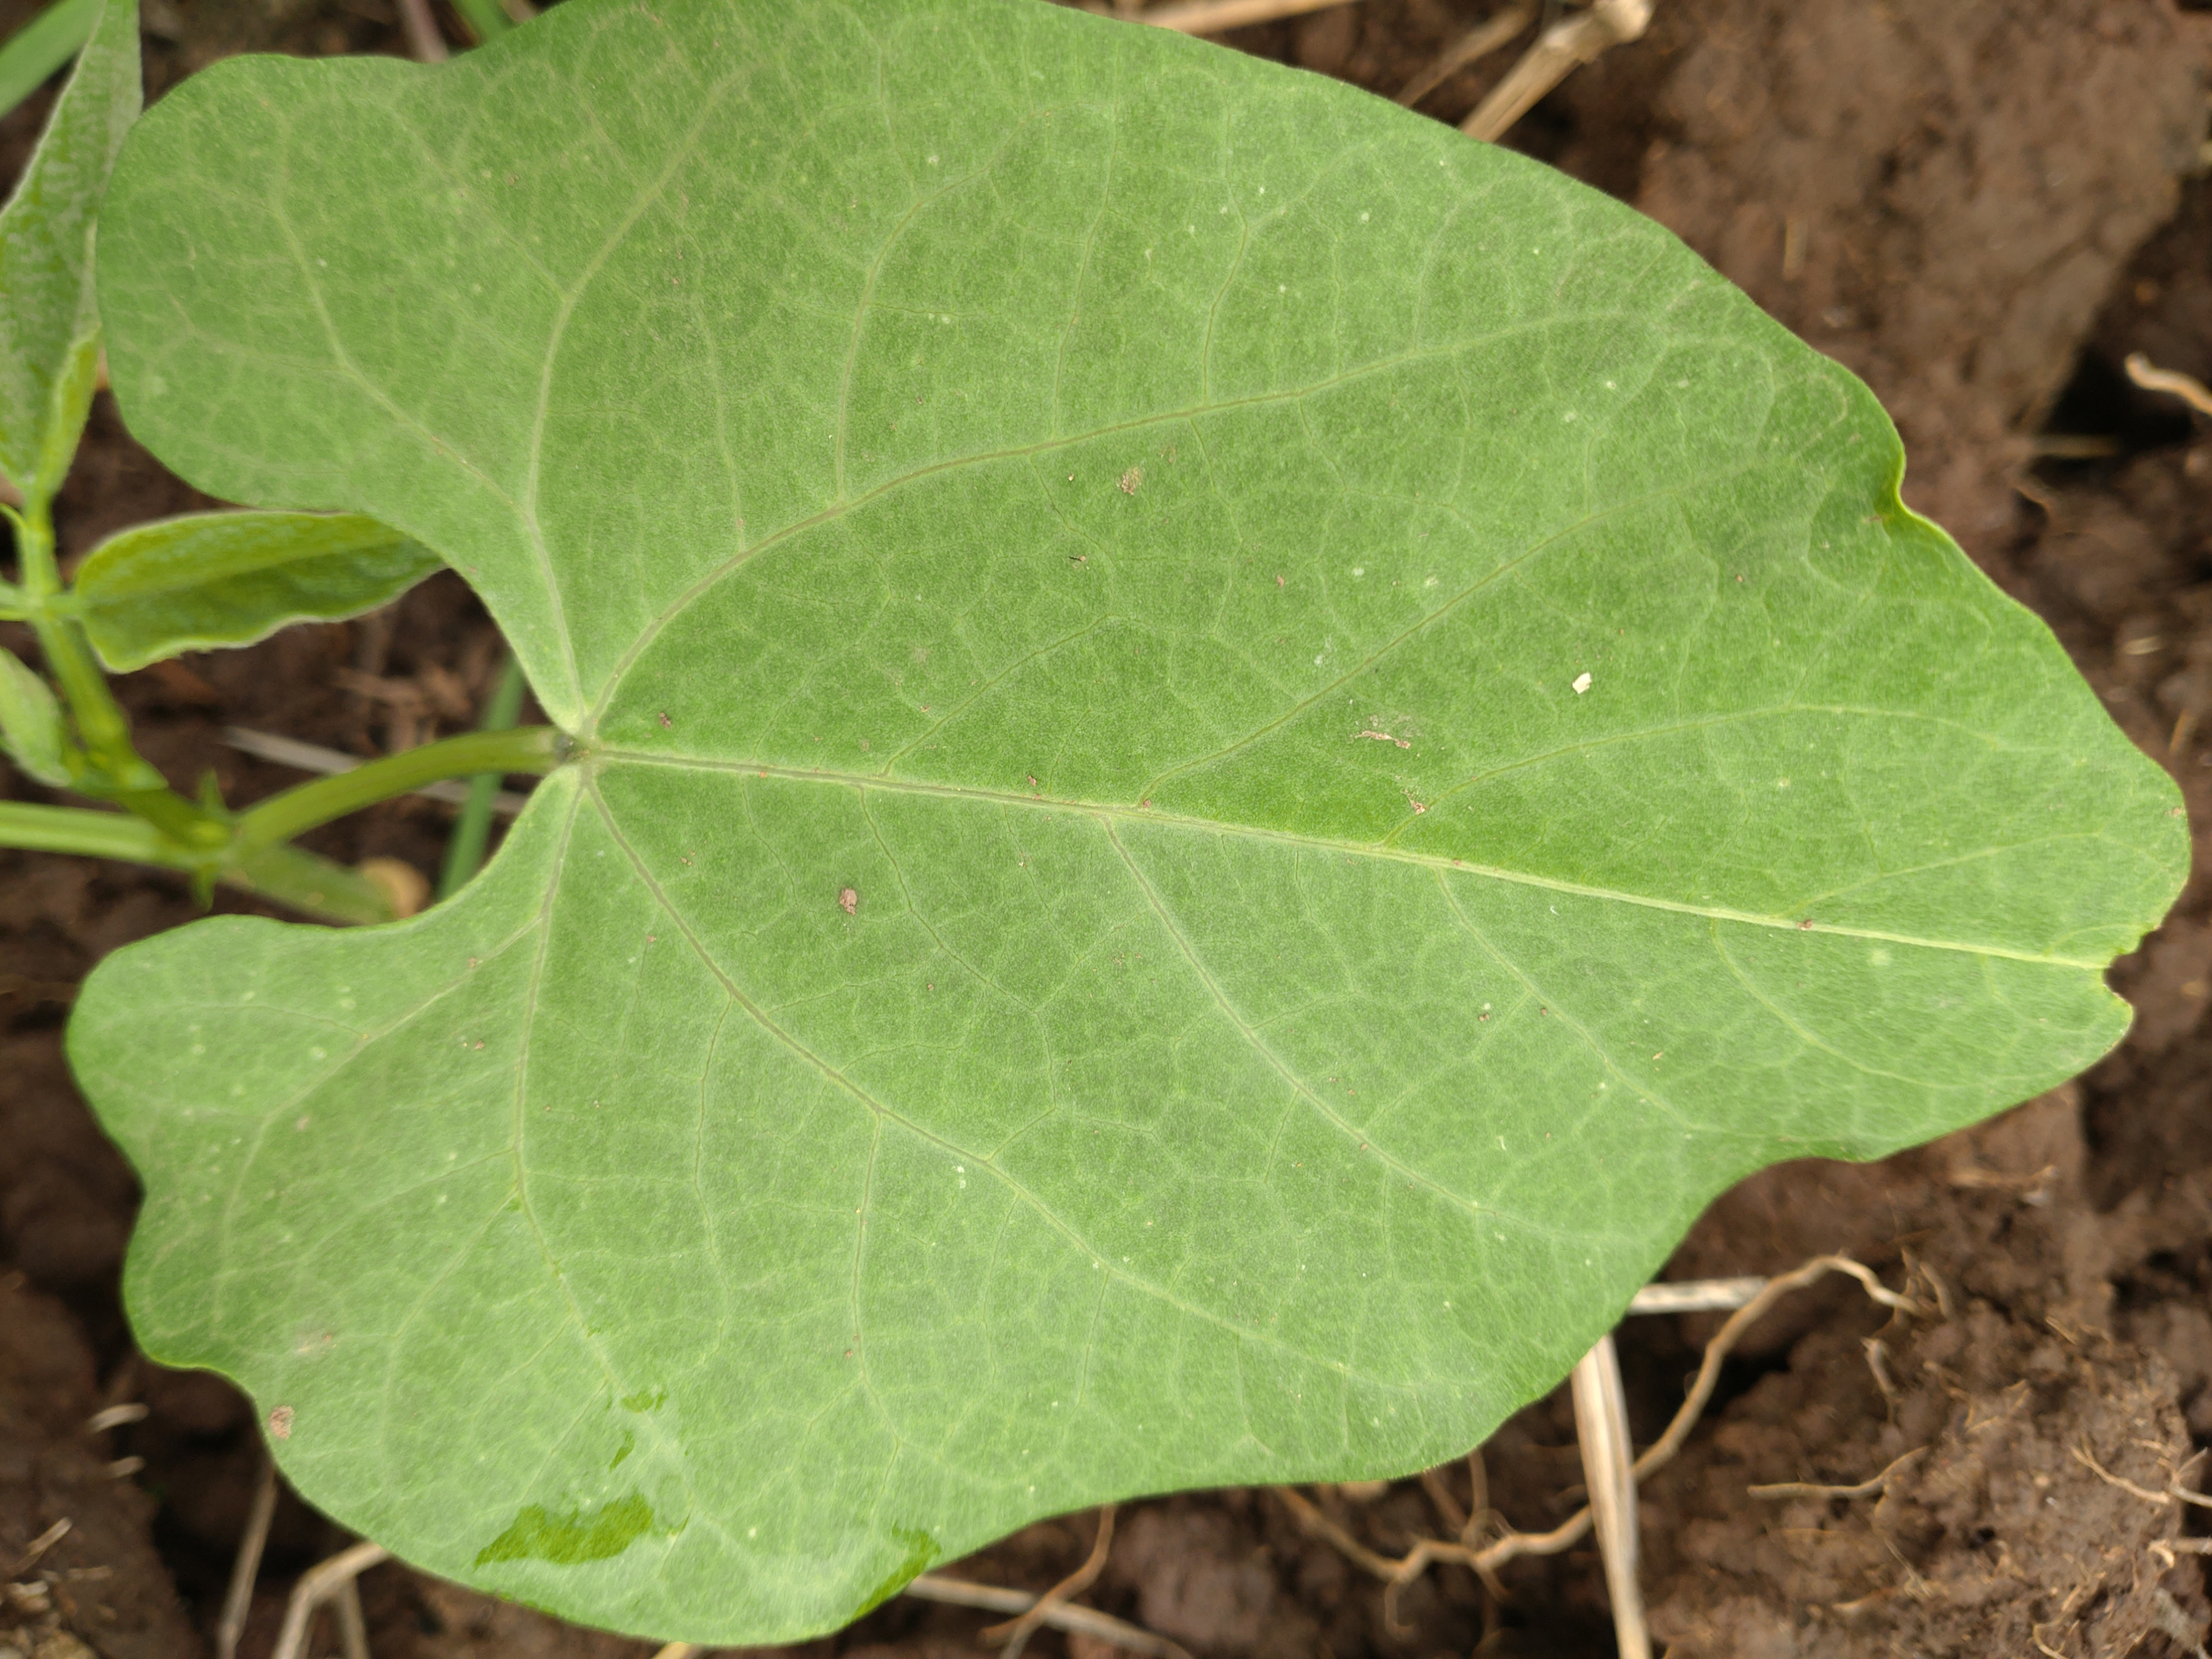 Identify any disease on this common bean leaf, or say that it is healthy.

healthy
